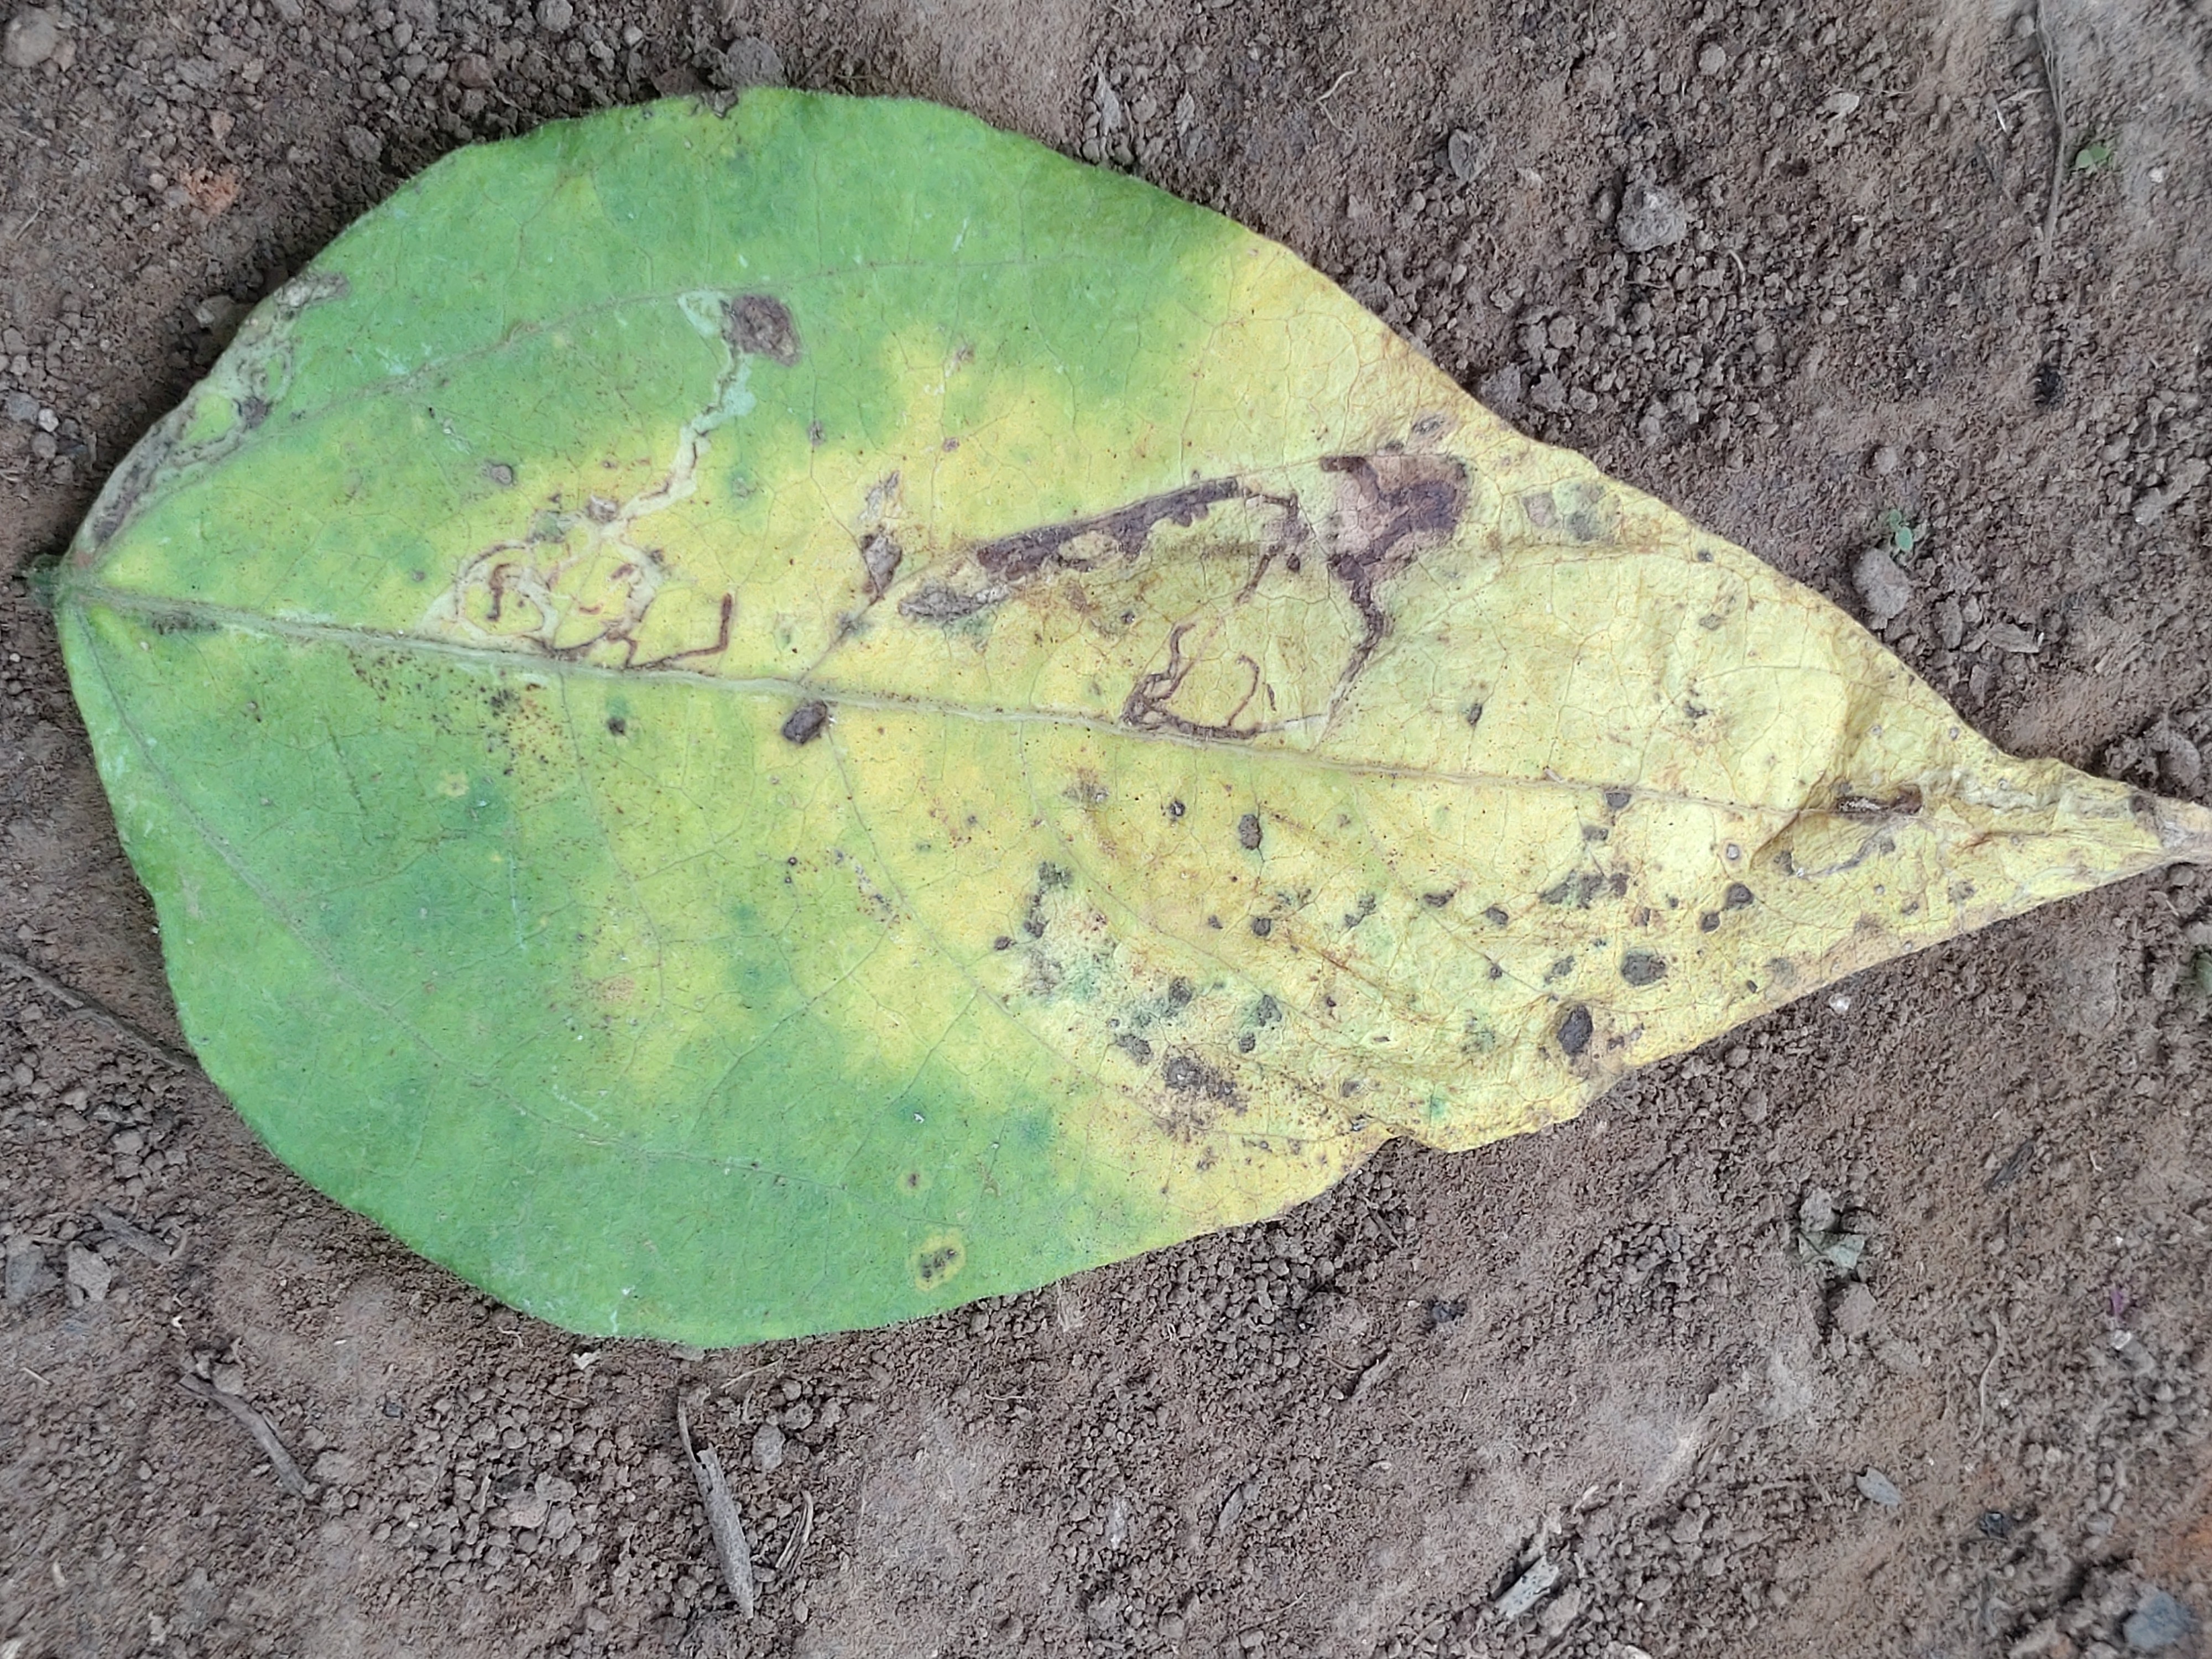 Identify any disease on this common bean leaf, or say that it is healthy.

anthracnose
